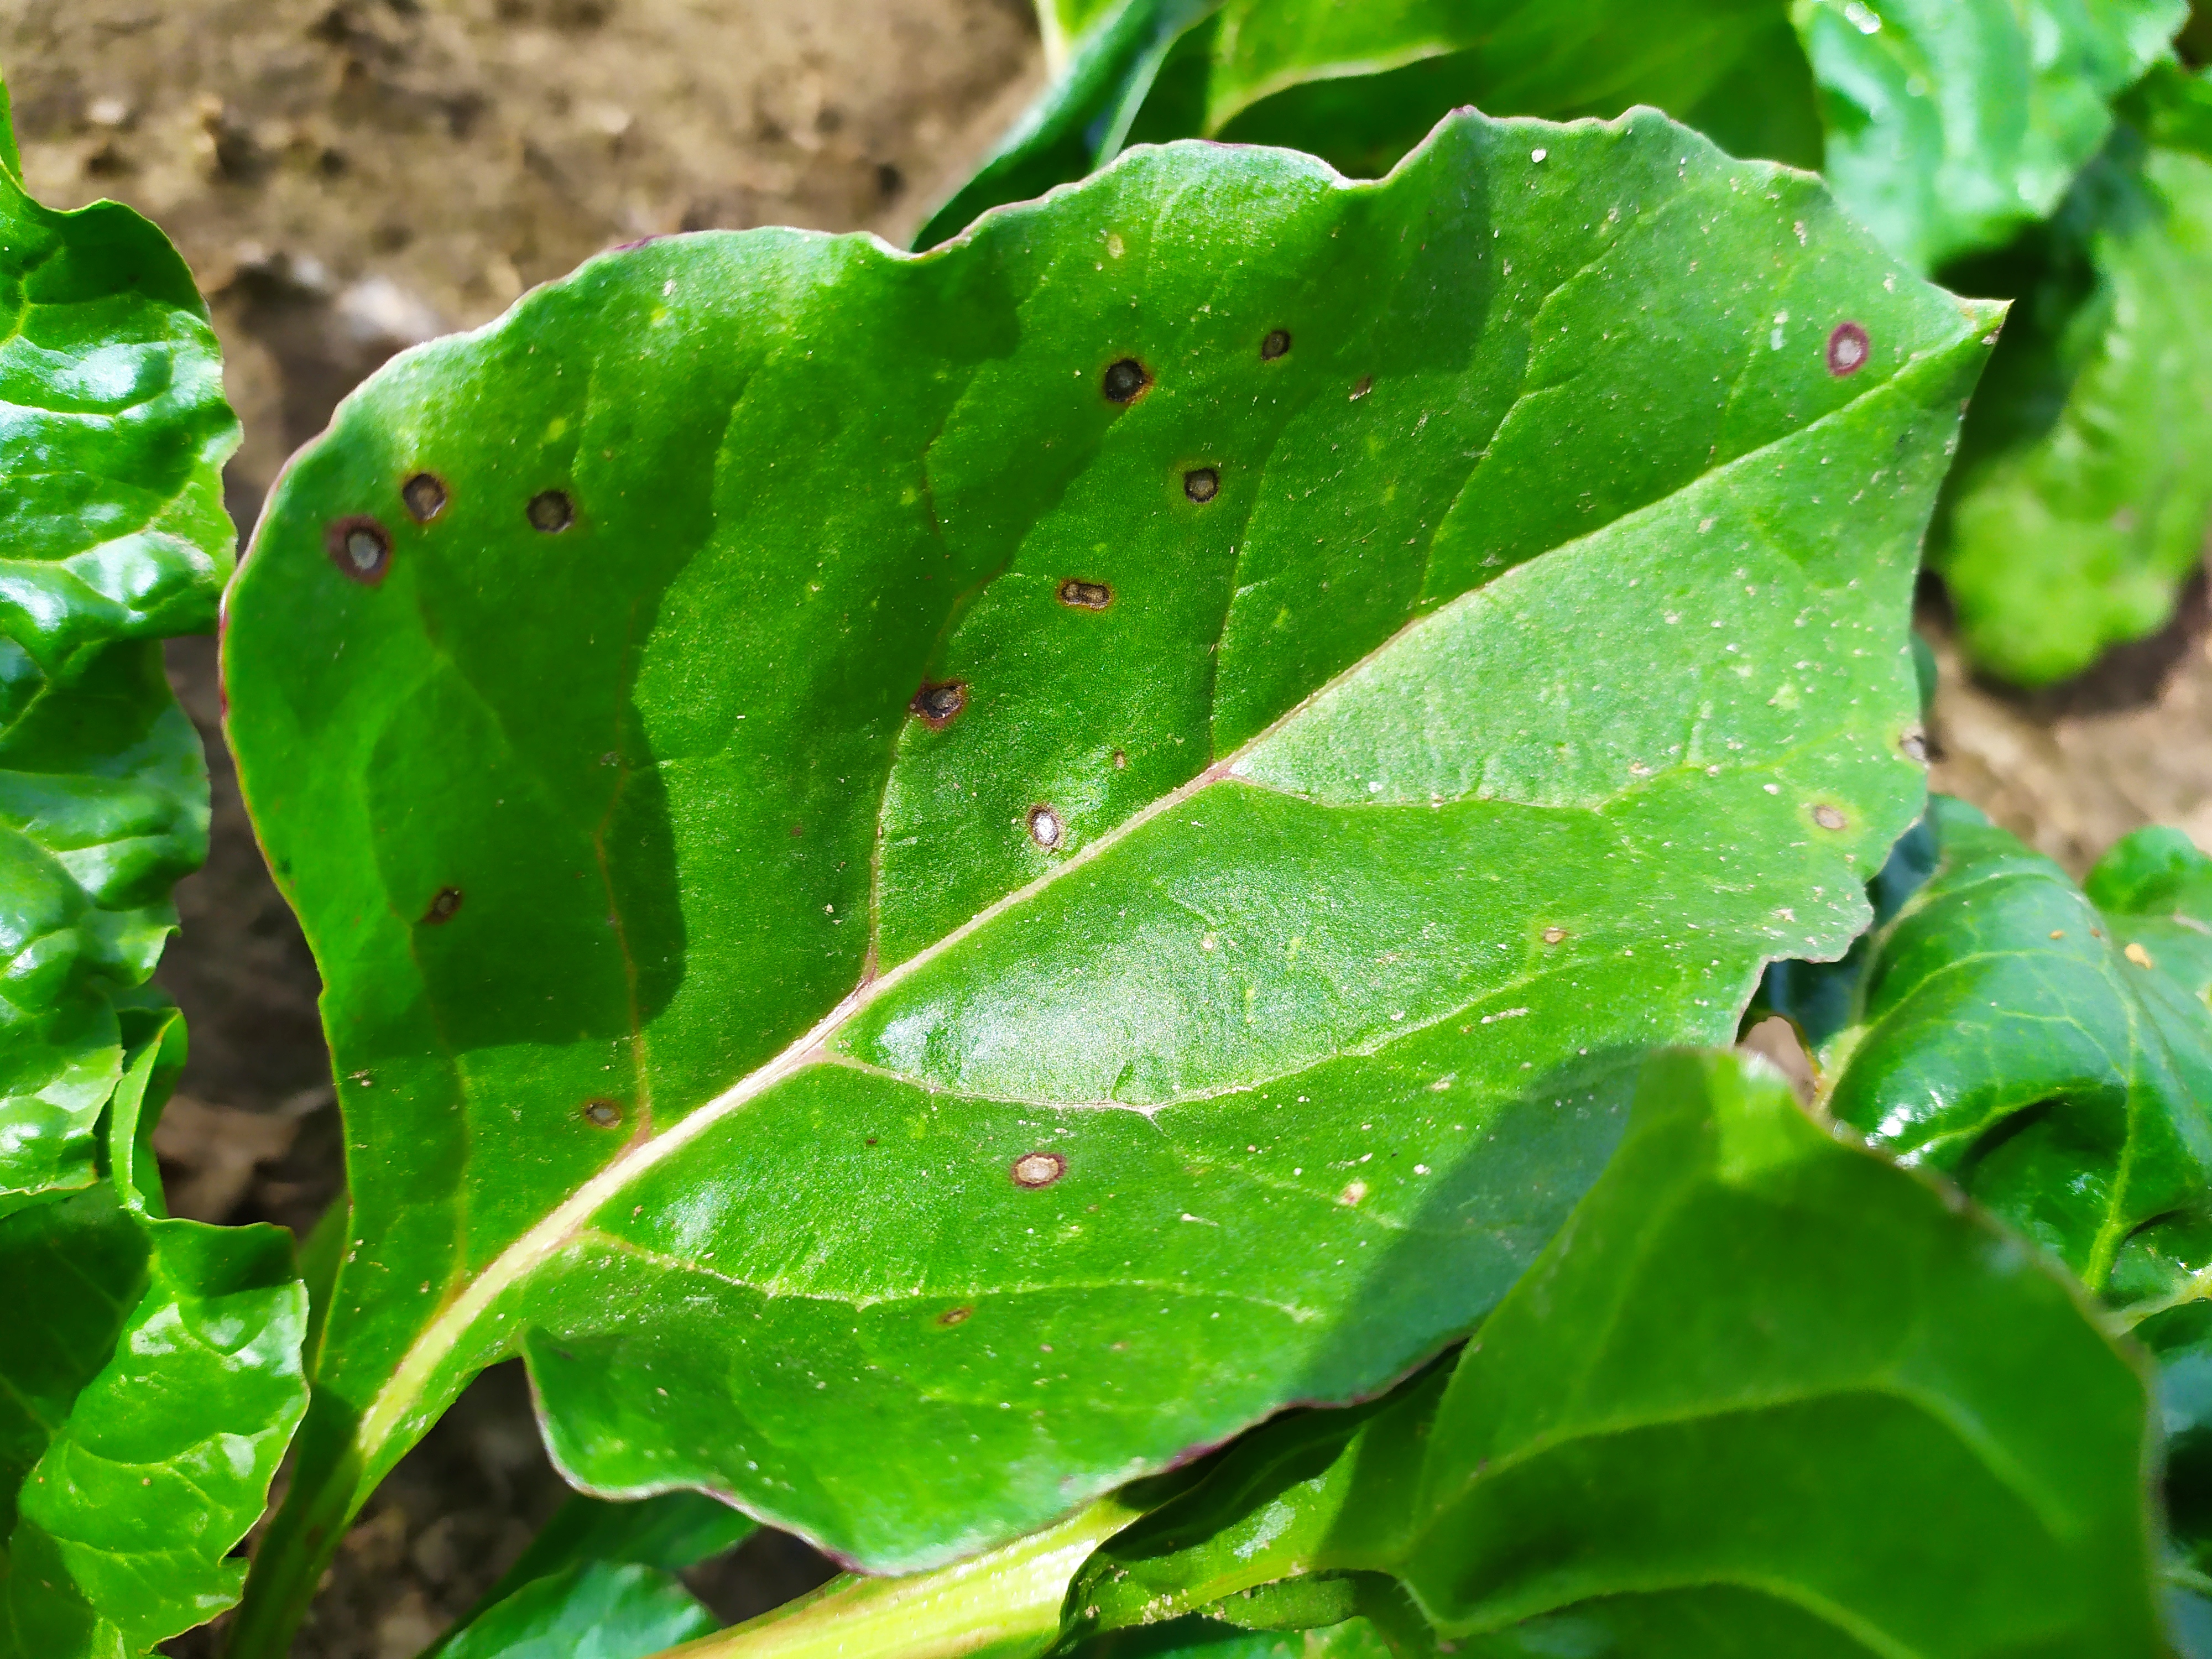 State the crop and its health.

beet, cercospora
